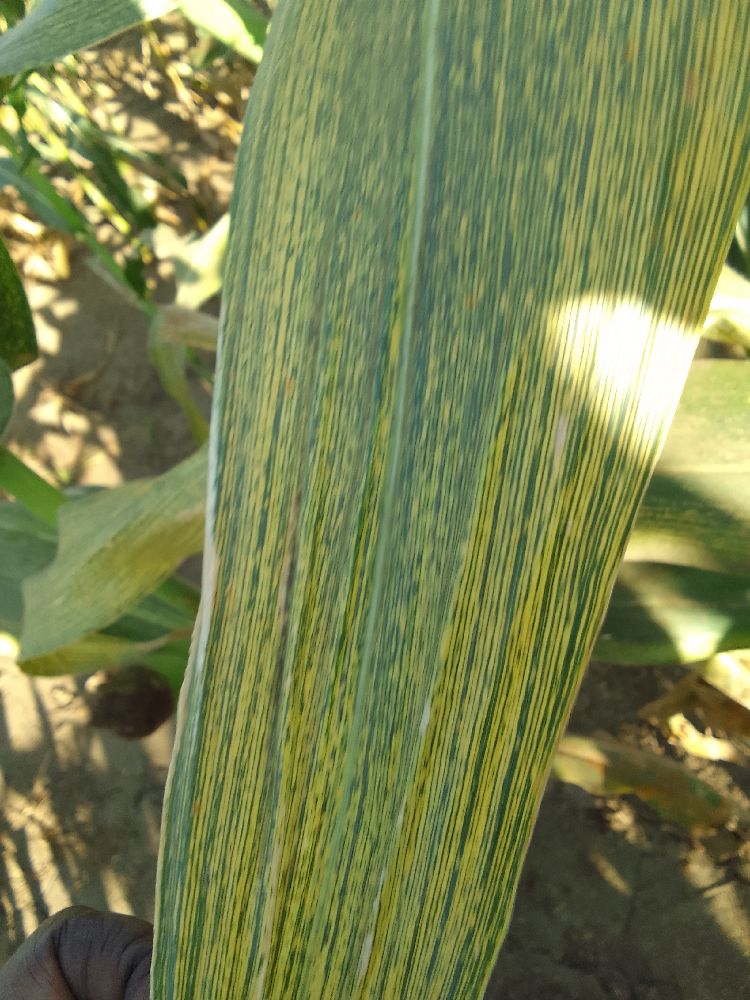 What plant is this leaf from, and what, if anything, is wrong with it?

maize, maize streak virus
